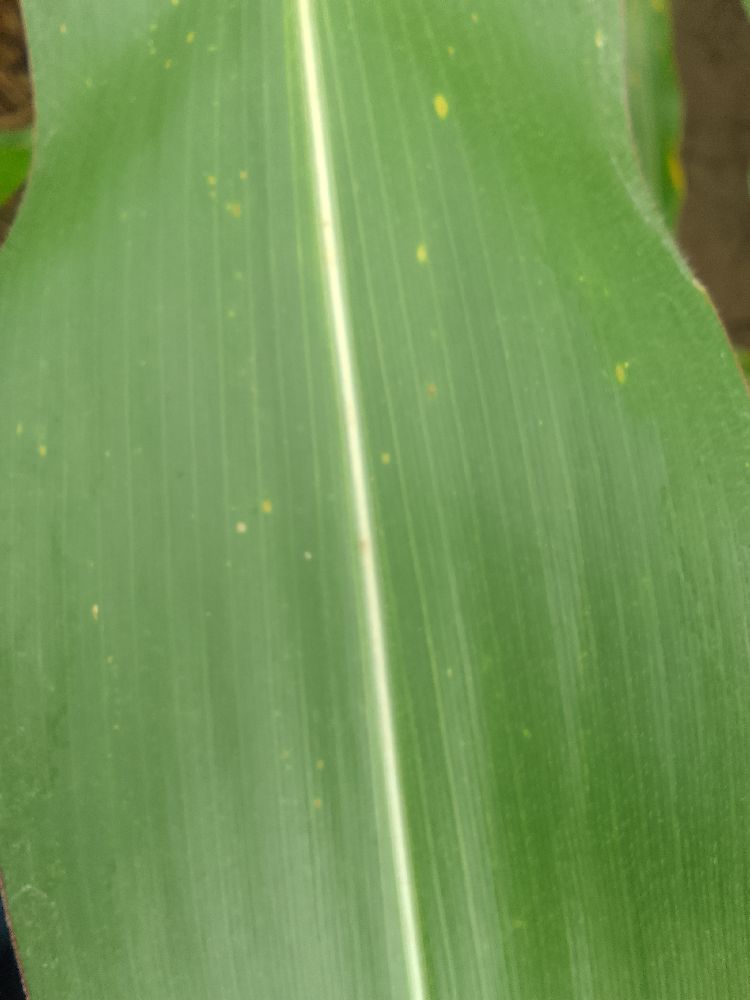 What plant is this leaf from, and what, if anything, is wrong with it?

maize, healthy
